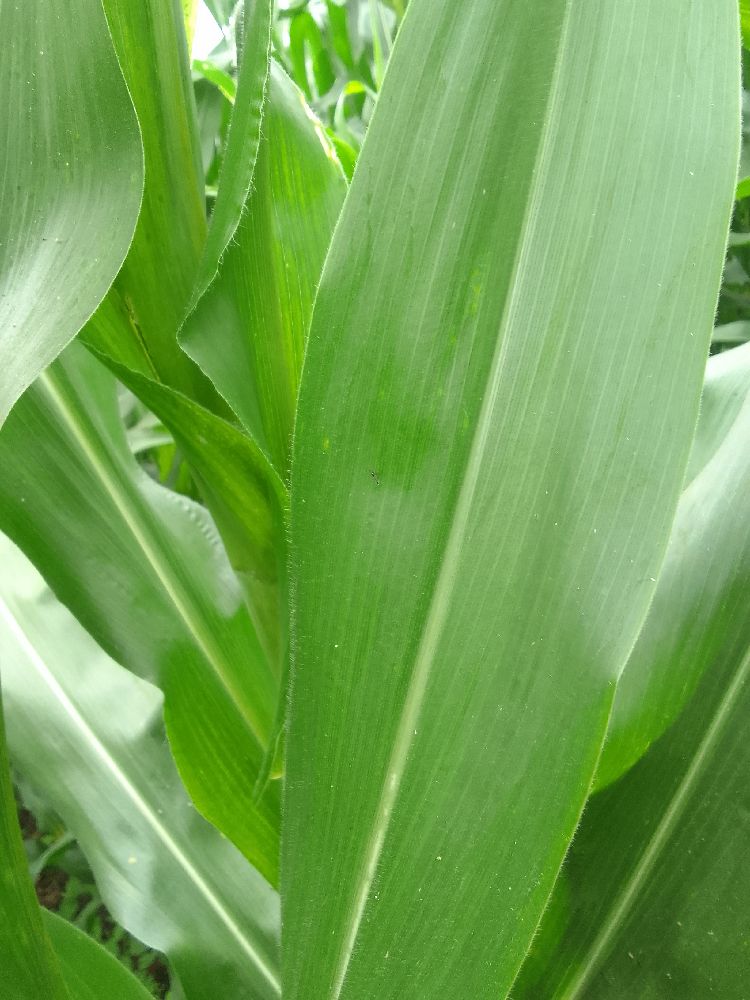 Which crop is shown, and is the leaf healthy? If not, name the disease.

maize, healthy
